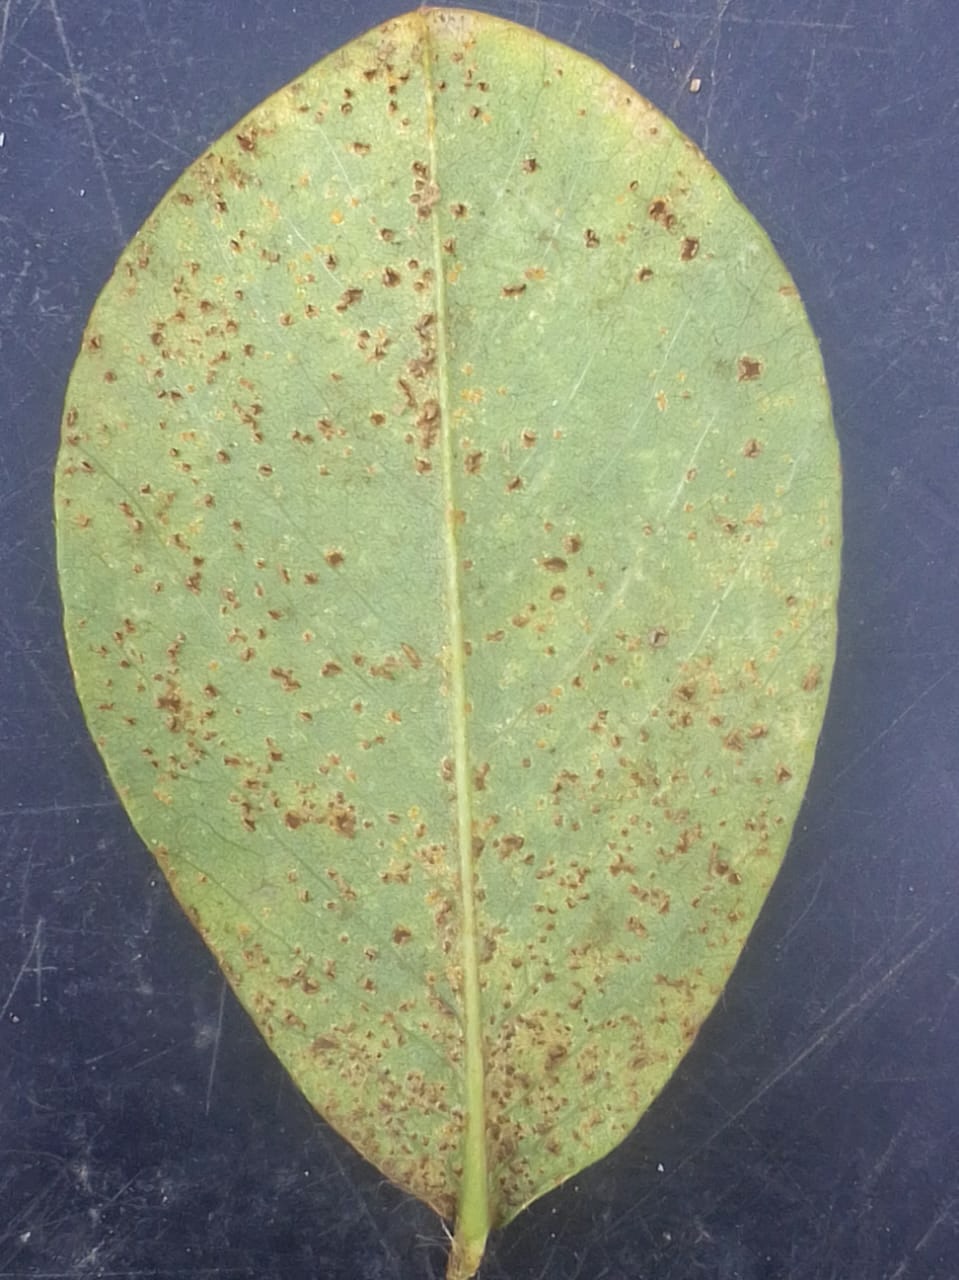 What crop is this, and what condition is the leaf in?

peanut, puccinia arachidis
